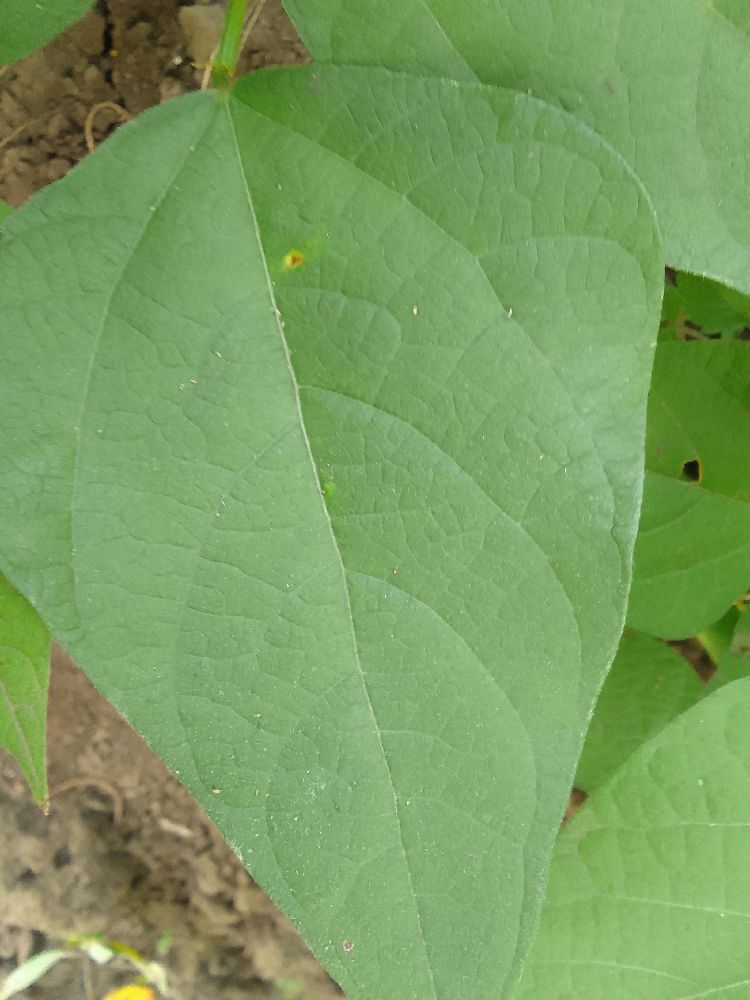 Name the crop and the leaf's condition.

common bean, healthy
